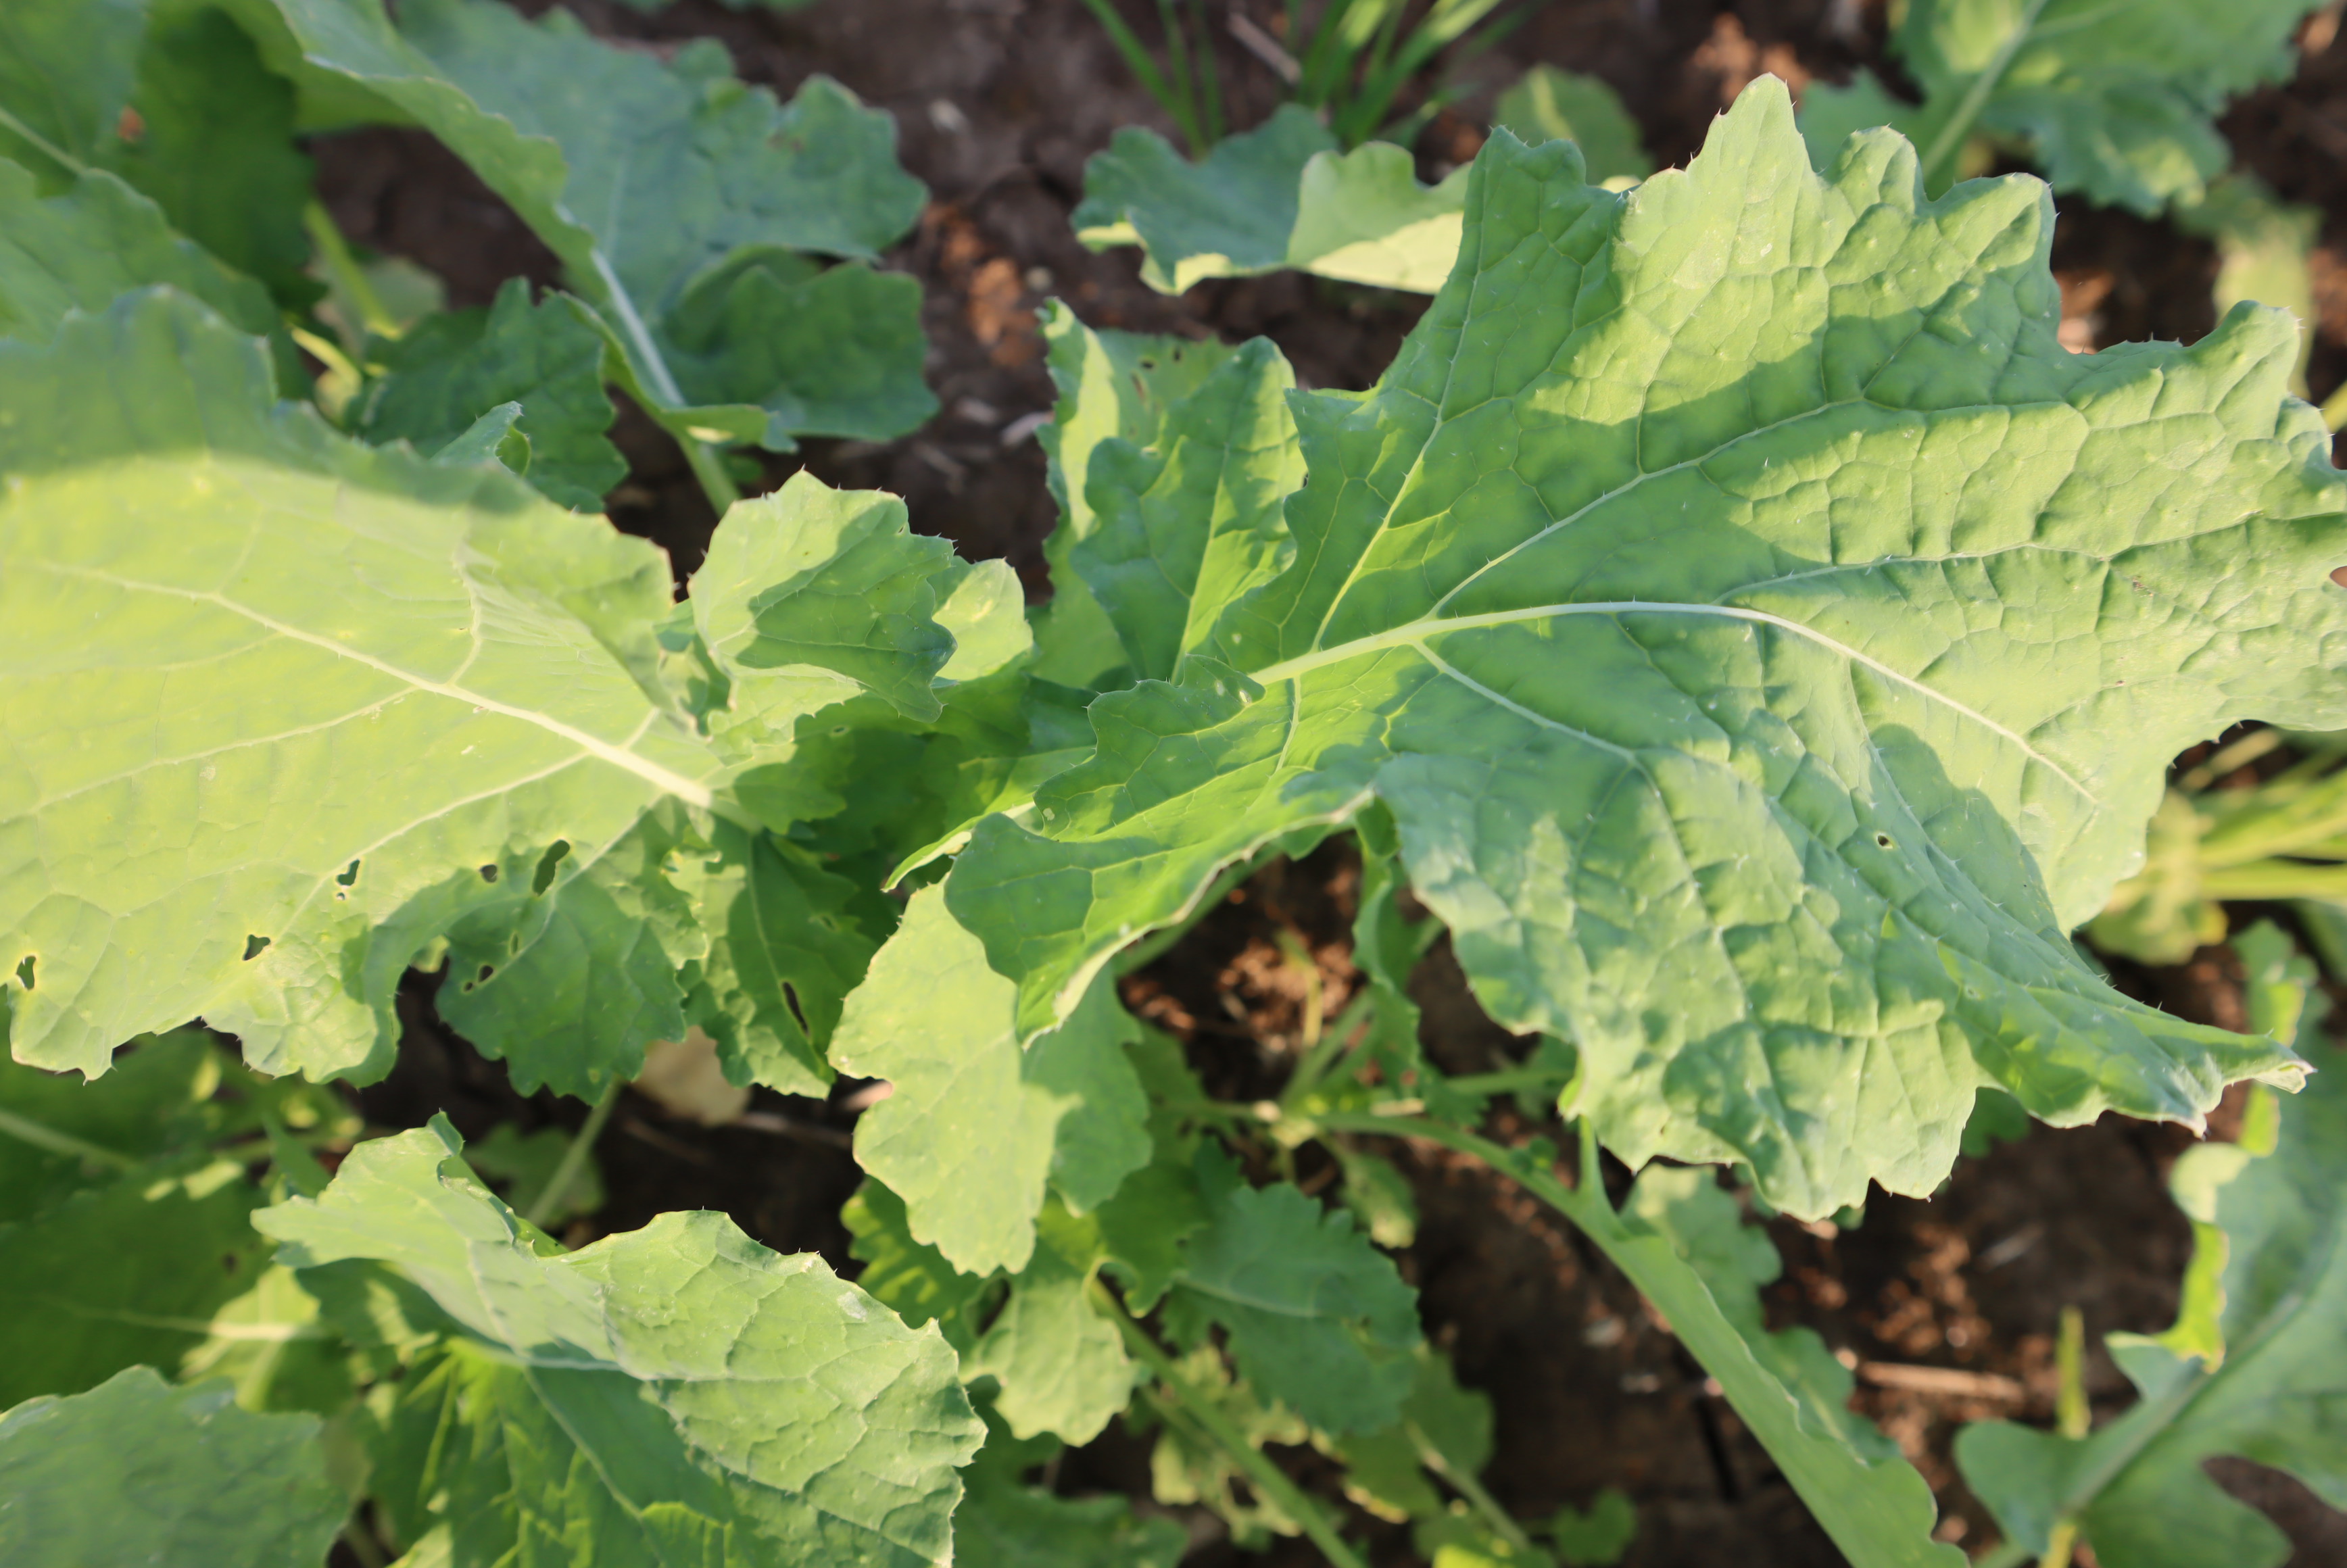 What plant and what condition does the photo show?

cauliflower, phytophagous
